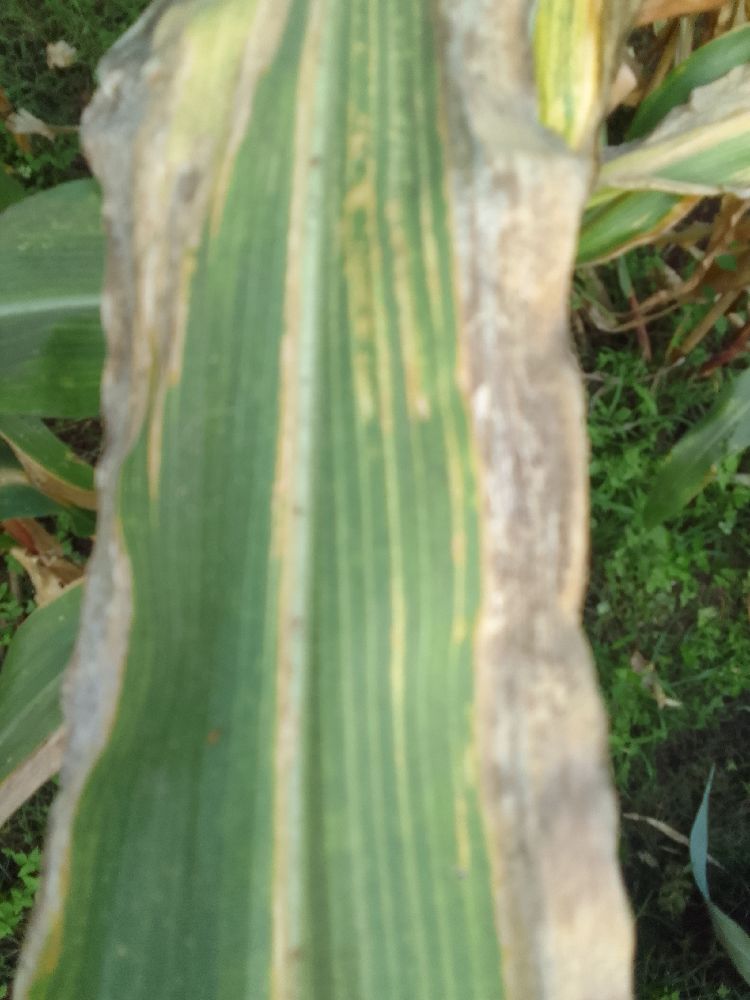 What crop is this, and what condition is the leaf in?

maize, maize lethal necrosis
